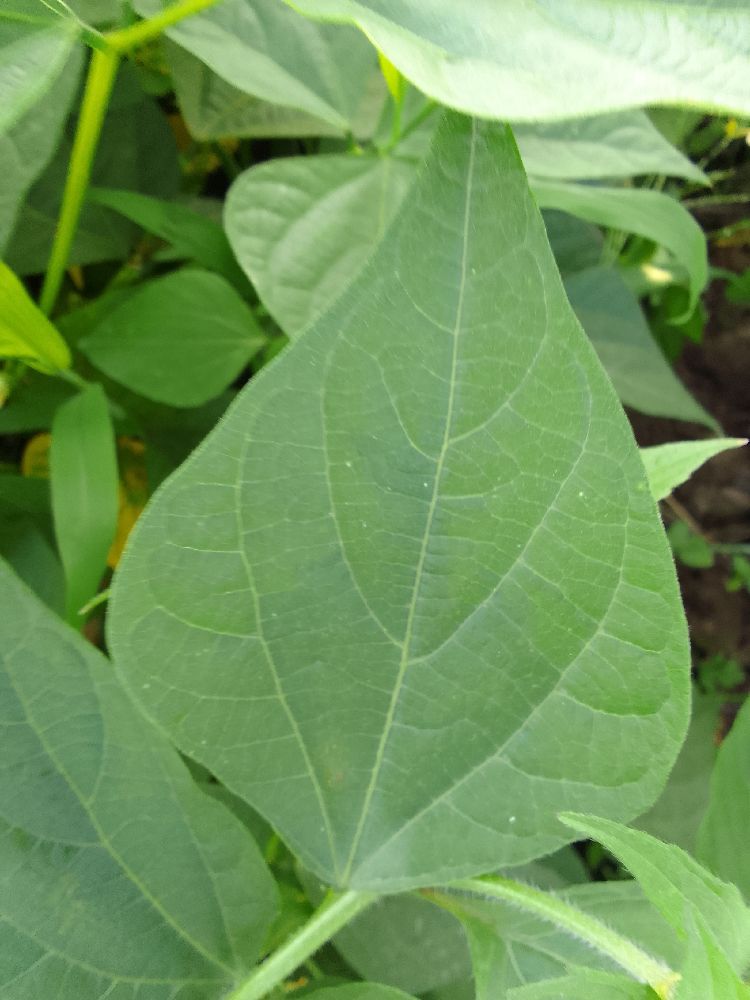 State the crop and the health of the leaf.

common bean, healthy
